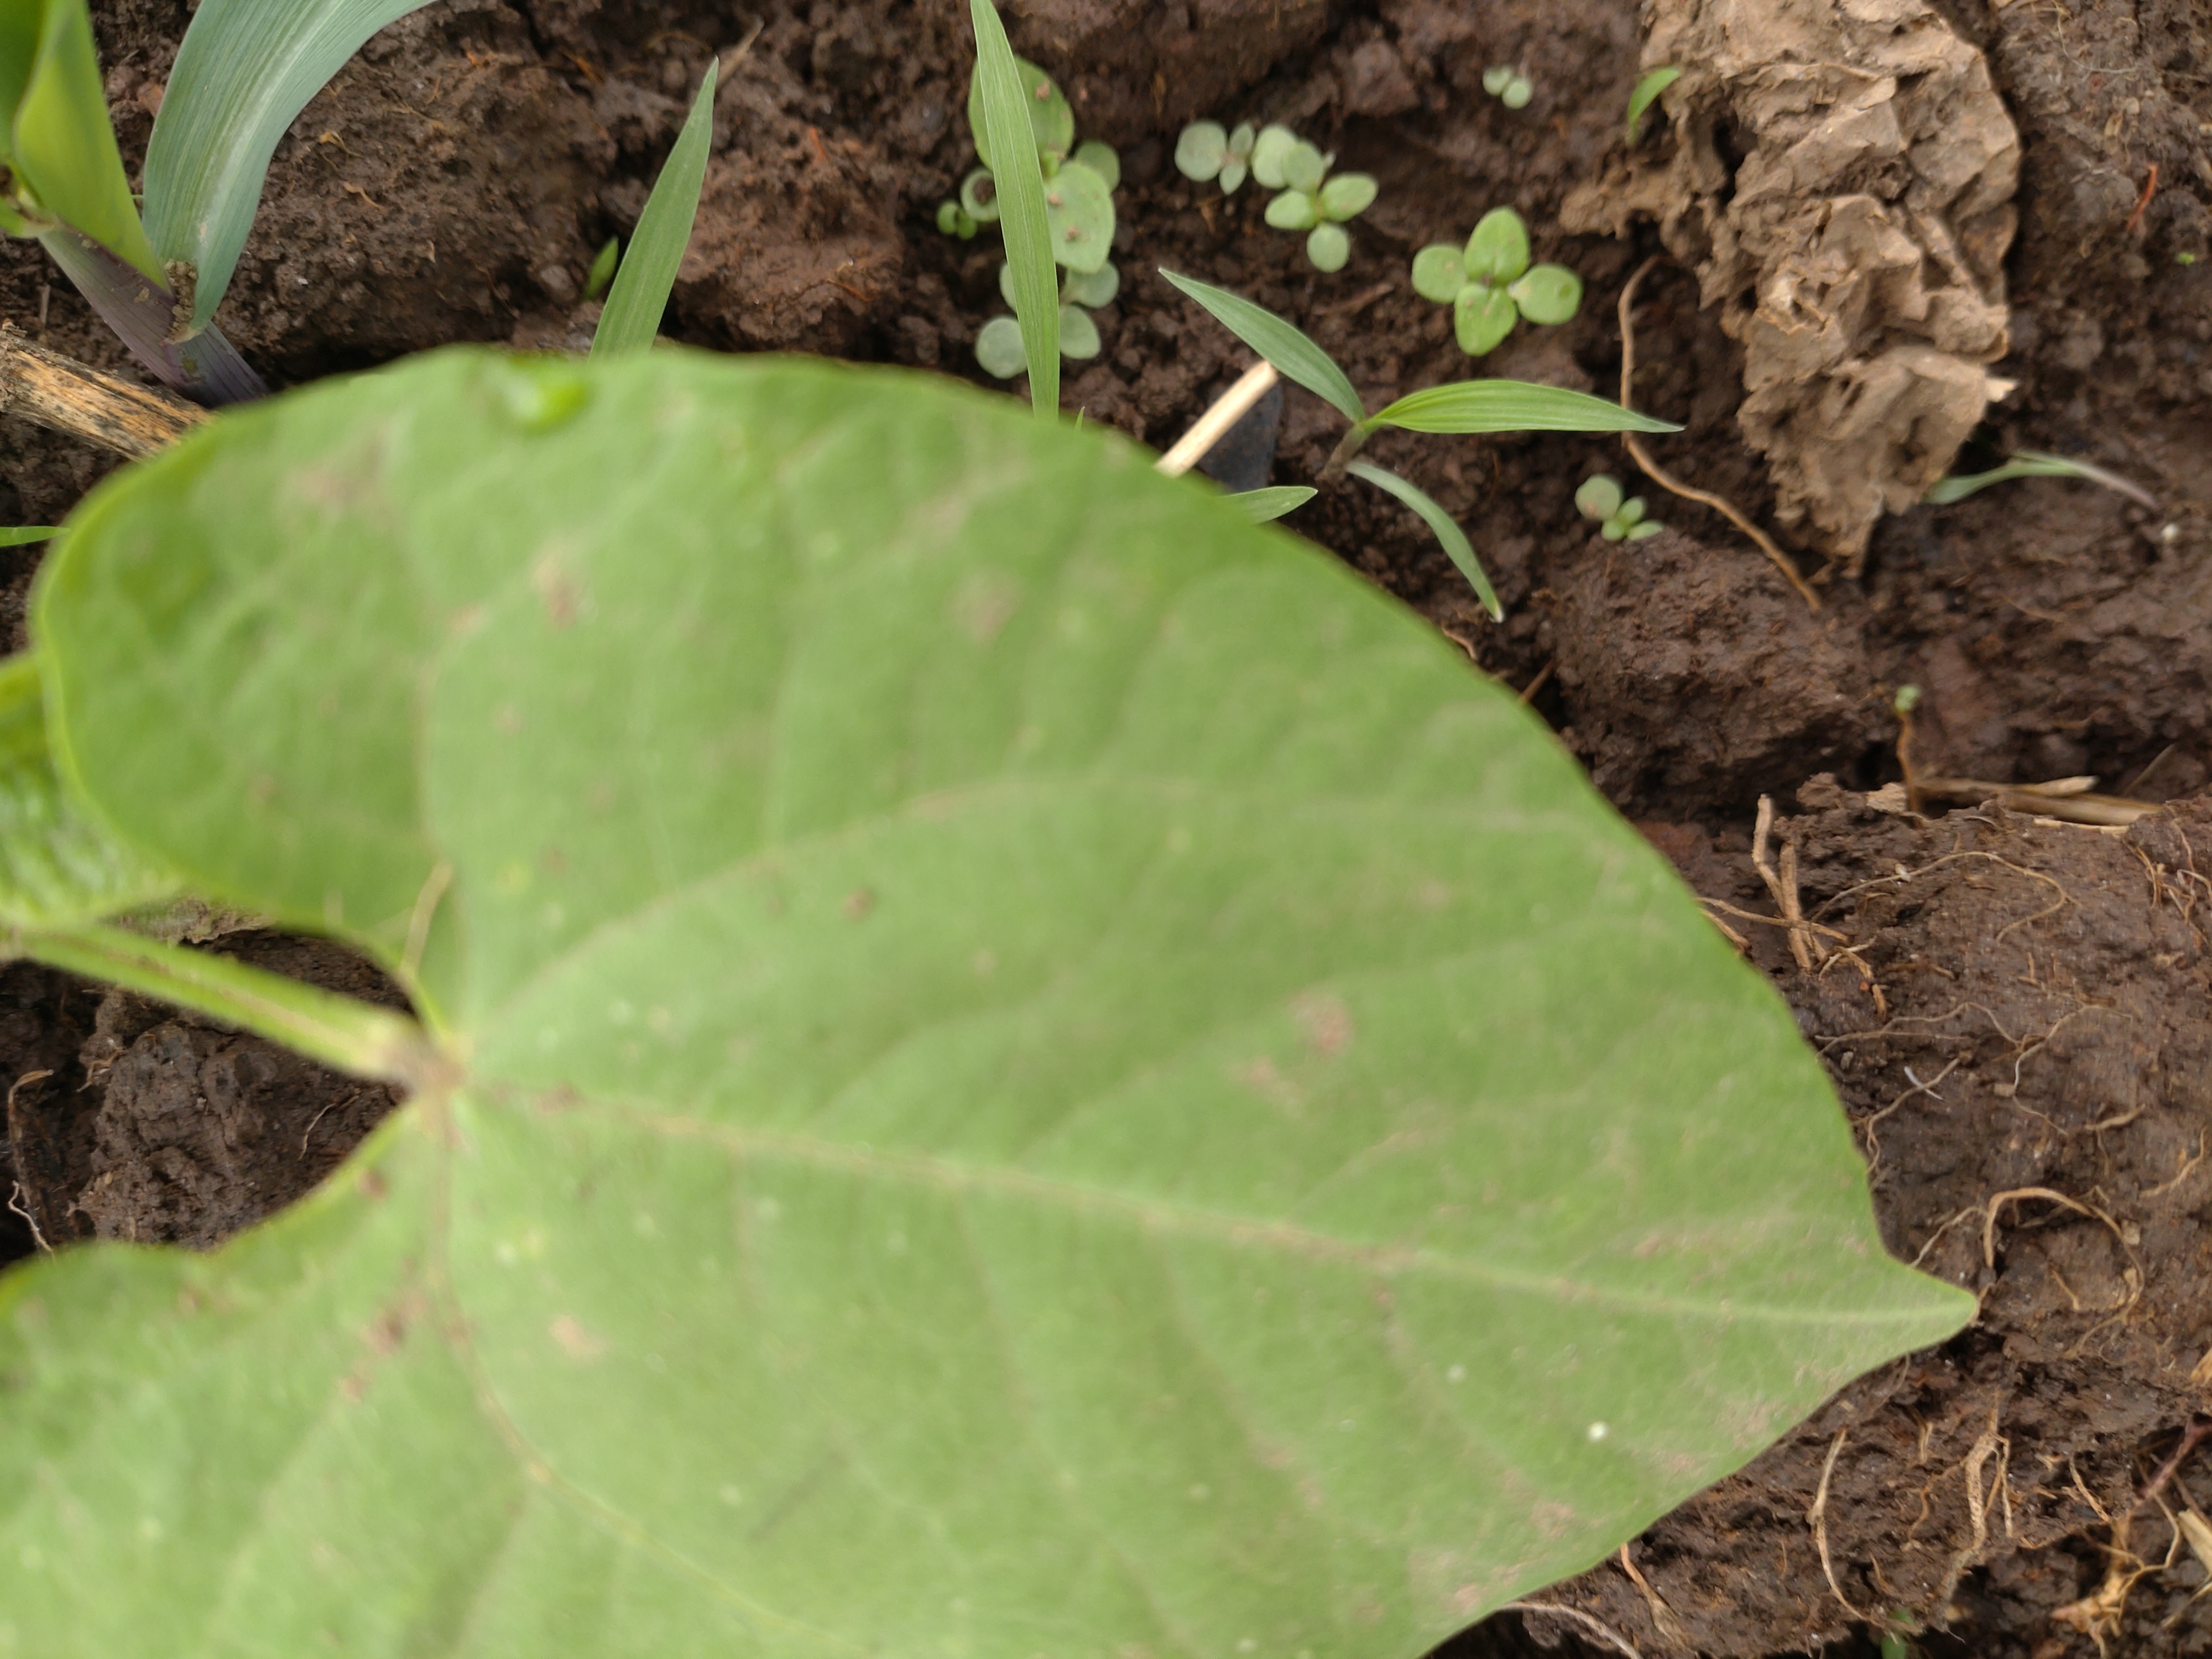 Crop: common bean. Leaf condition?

healthy
